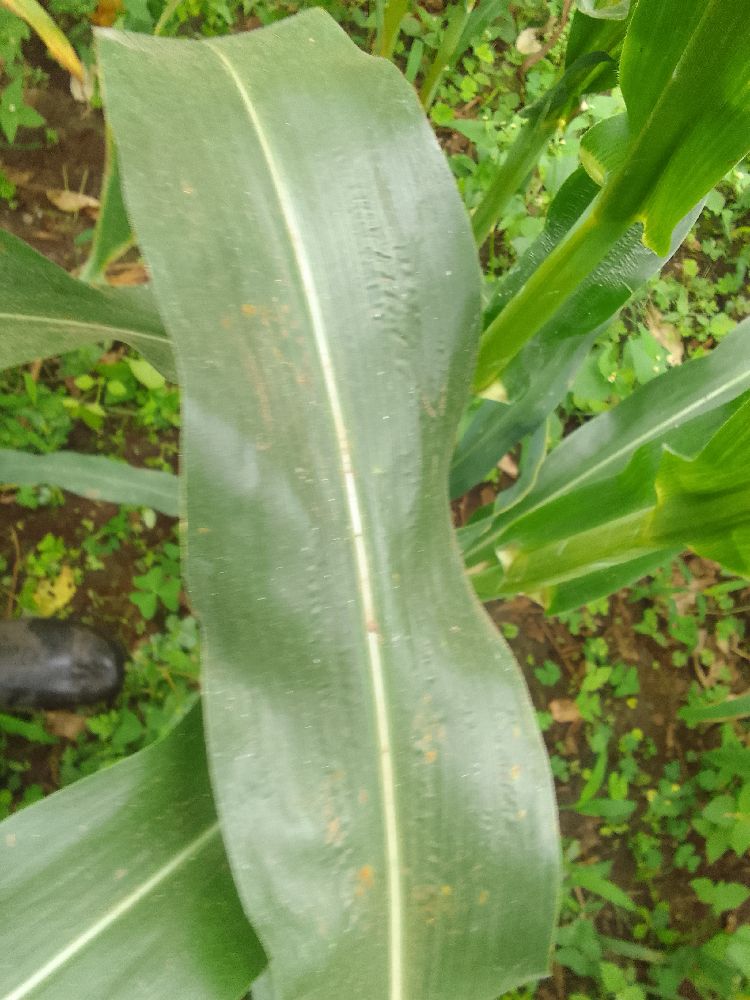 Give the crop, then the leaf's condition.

maize, healthy
